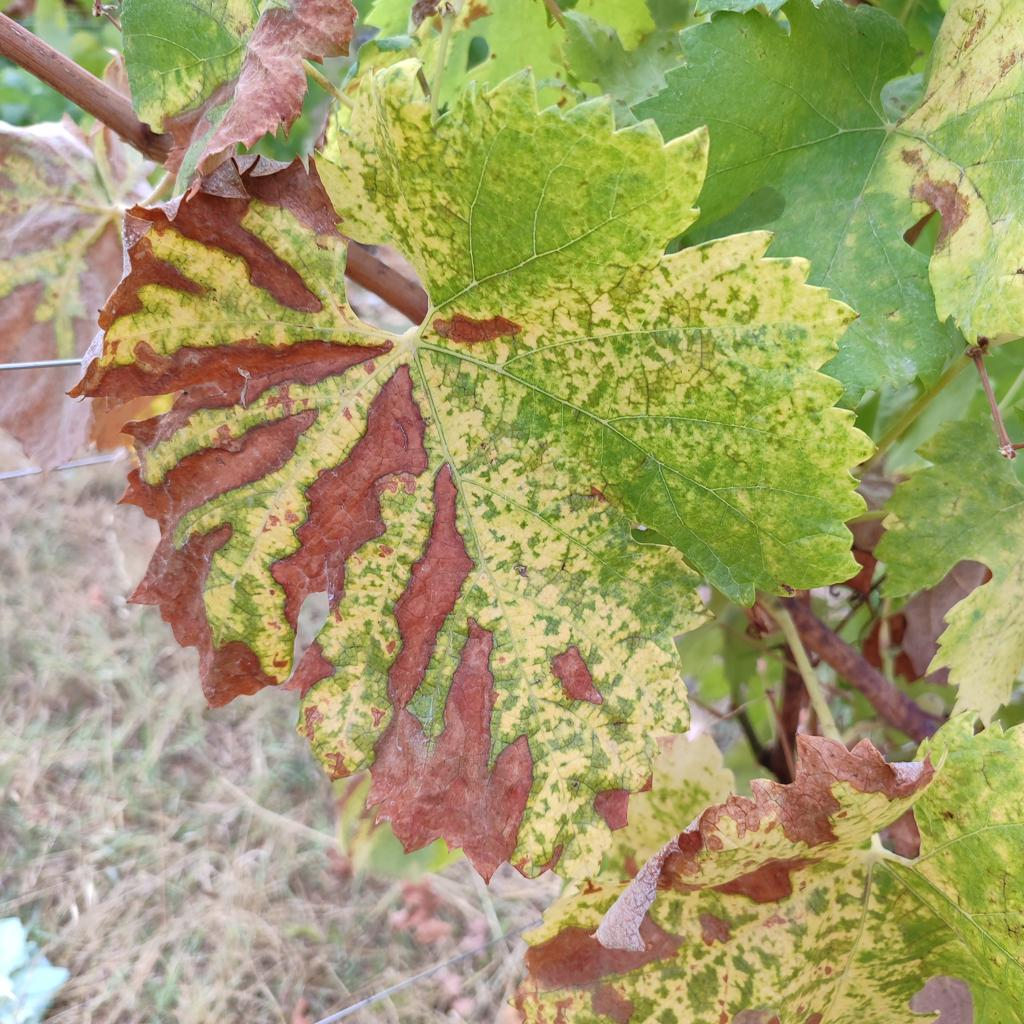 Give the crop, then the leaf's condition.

grapevine, esca complex
